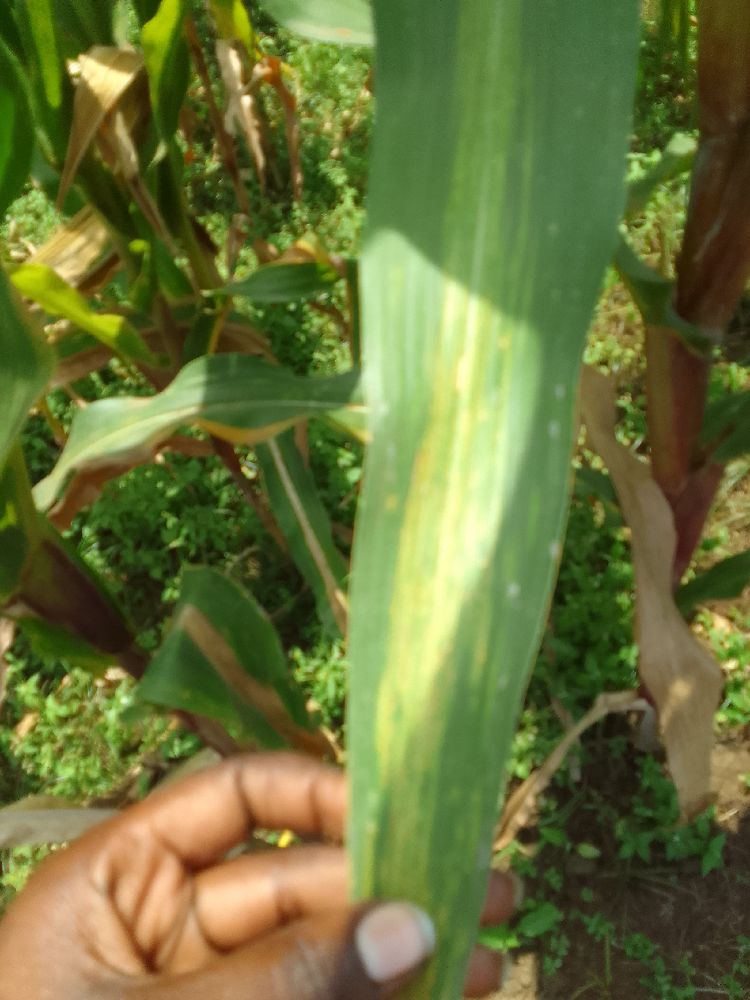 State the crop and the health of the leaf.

maize, maize lethal necrosis
